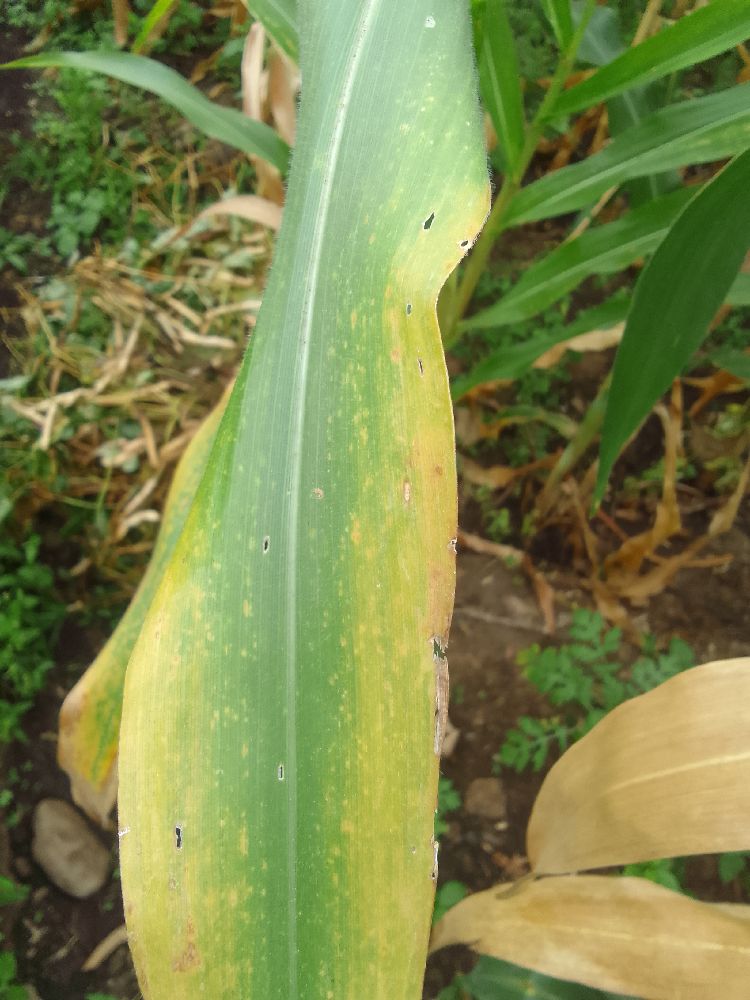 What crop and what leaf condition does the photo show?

maize, maize lethal necrosis
